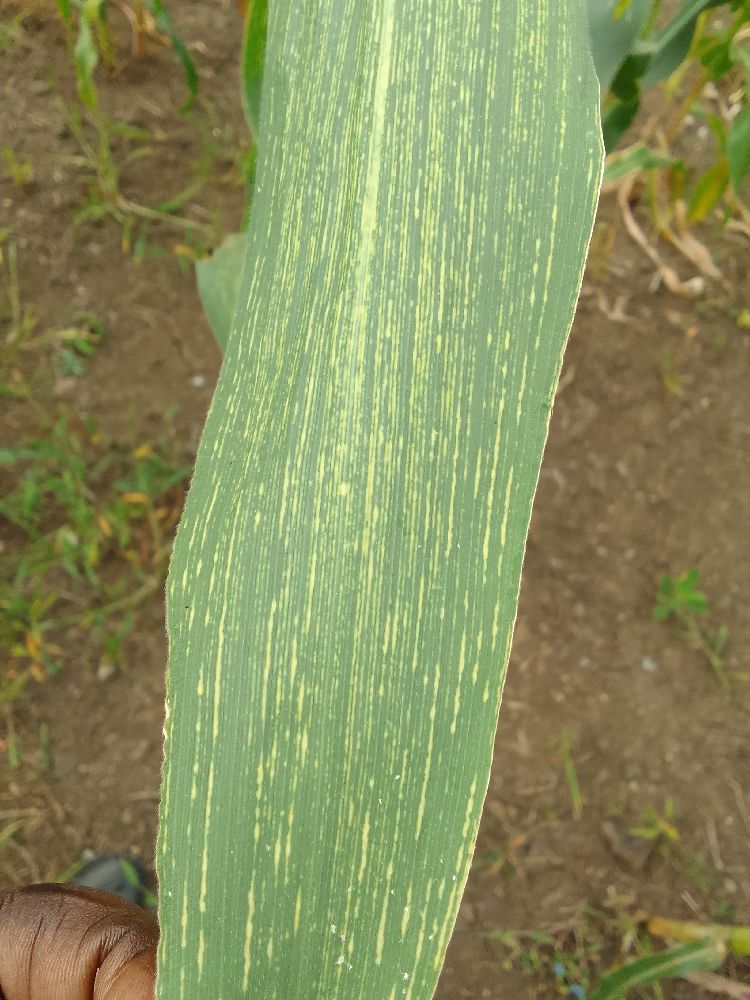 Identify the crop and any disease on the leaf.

maize, maize streak virus
